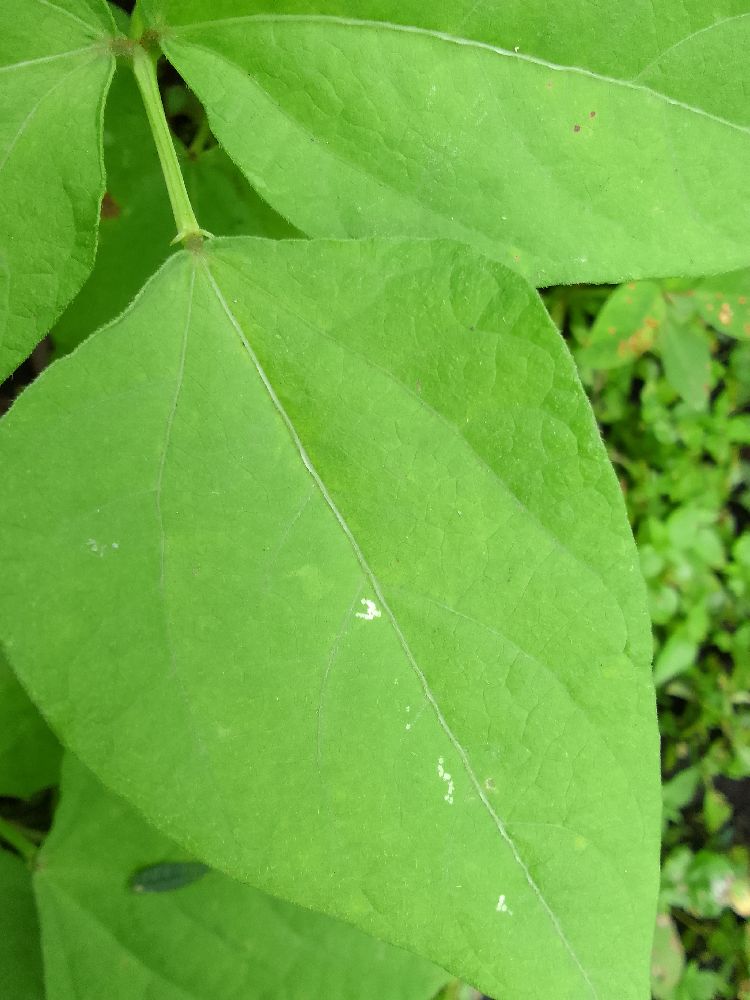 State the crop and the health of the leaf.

common bean, healthy
